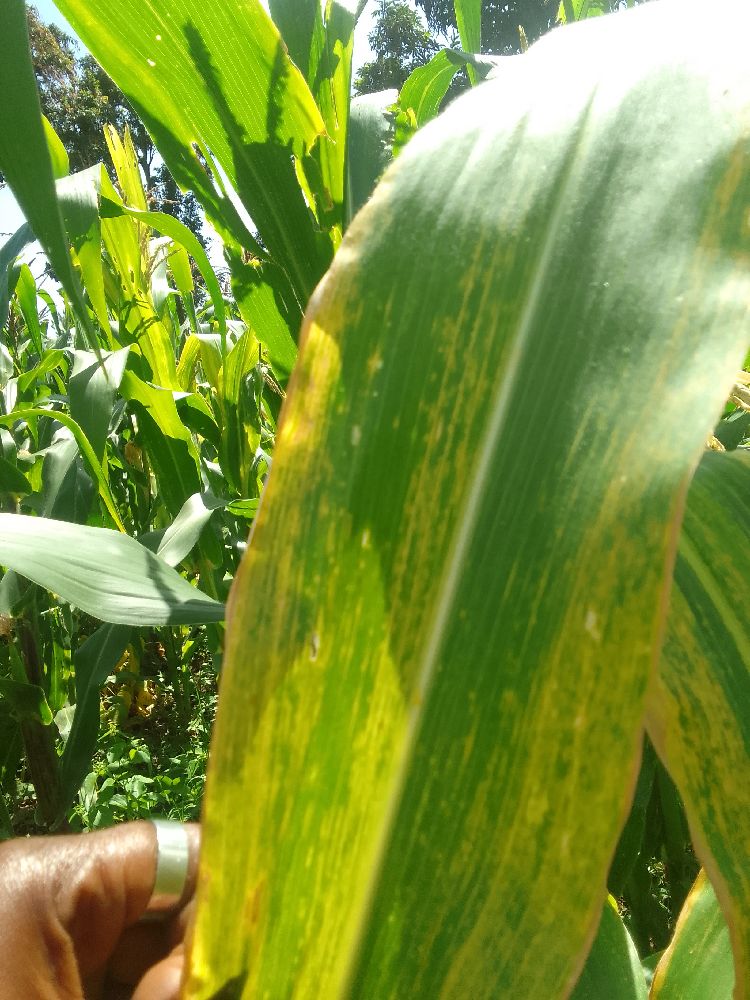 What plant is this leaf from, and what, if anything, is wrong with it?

maize, maize lethal necrosis
